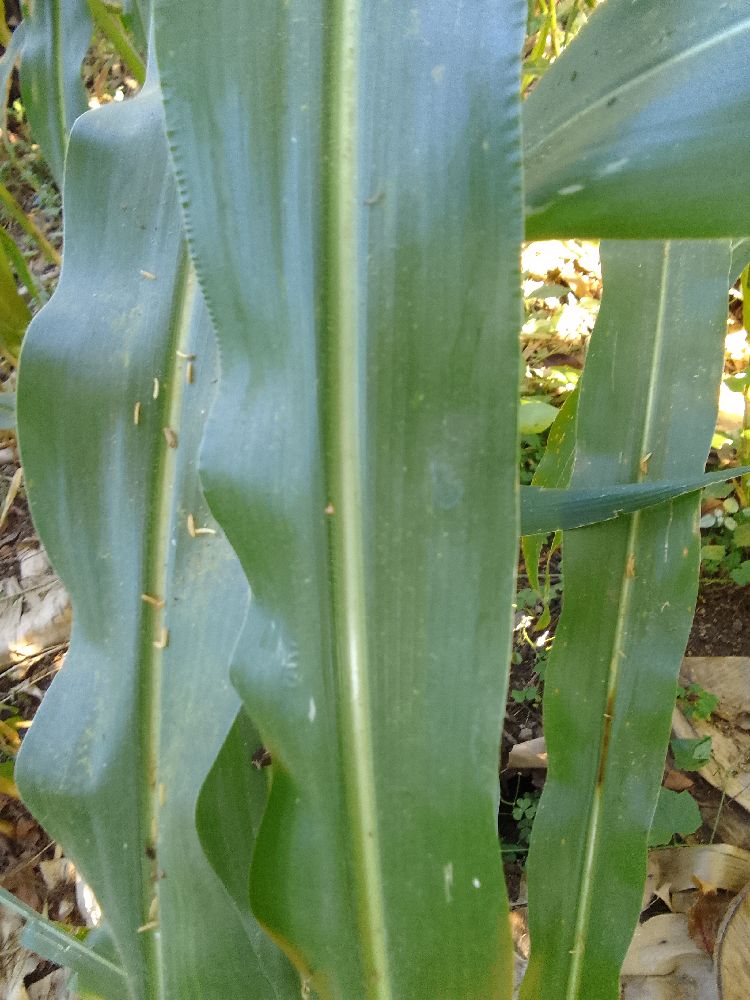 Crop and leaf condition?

maize, healthy
